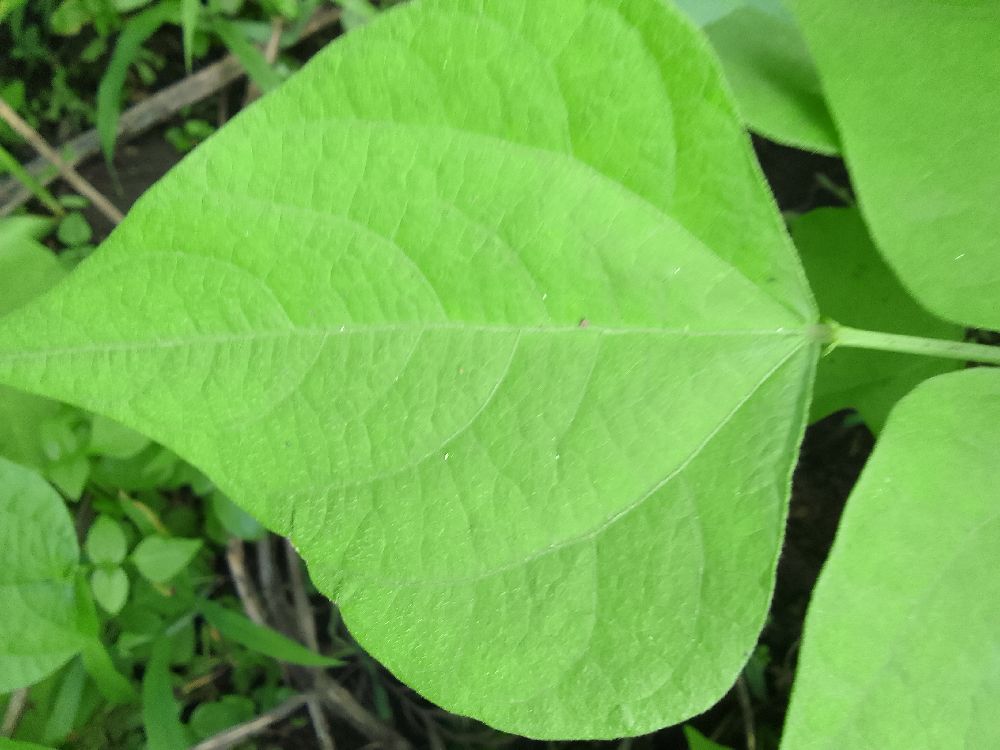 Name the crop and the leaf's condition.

common bean, healthy
